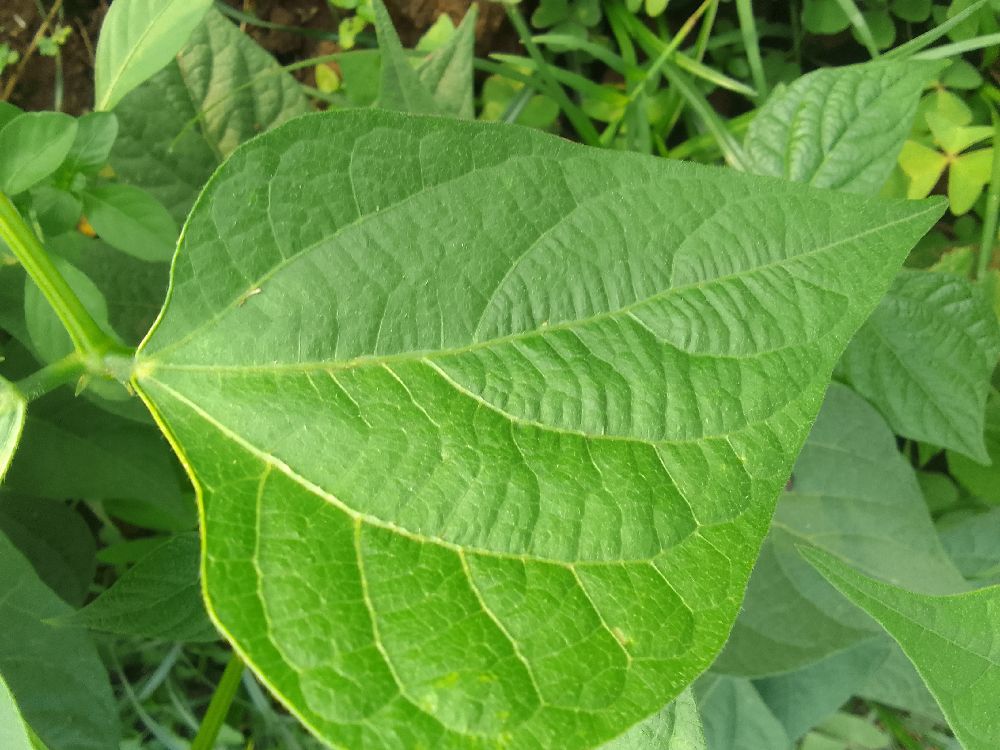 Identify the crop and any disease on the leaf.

common bean, healthy
